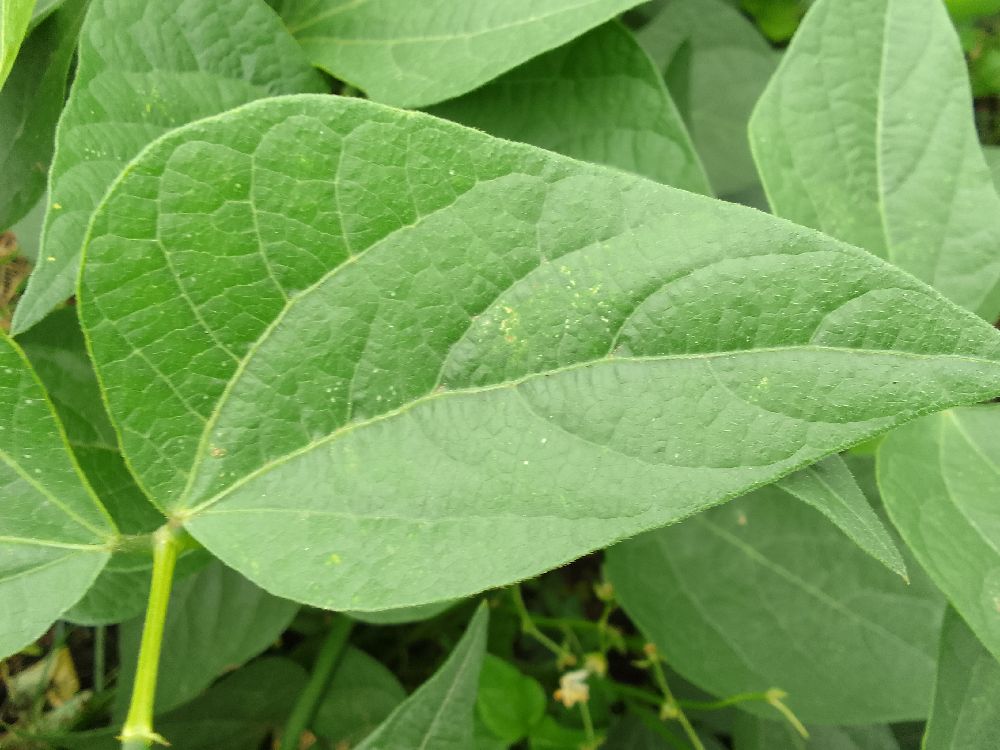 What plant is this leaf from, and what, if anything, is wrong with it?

common bean, healthy
